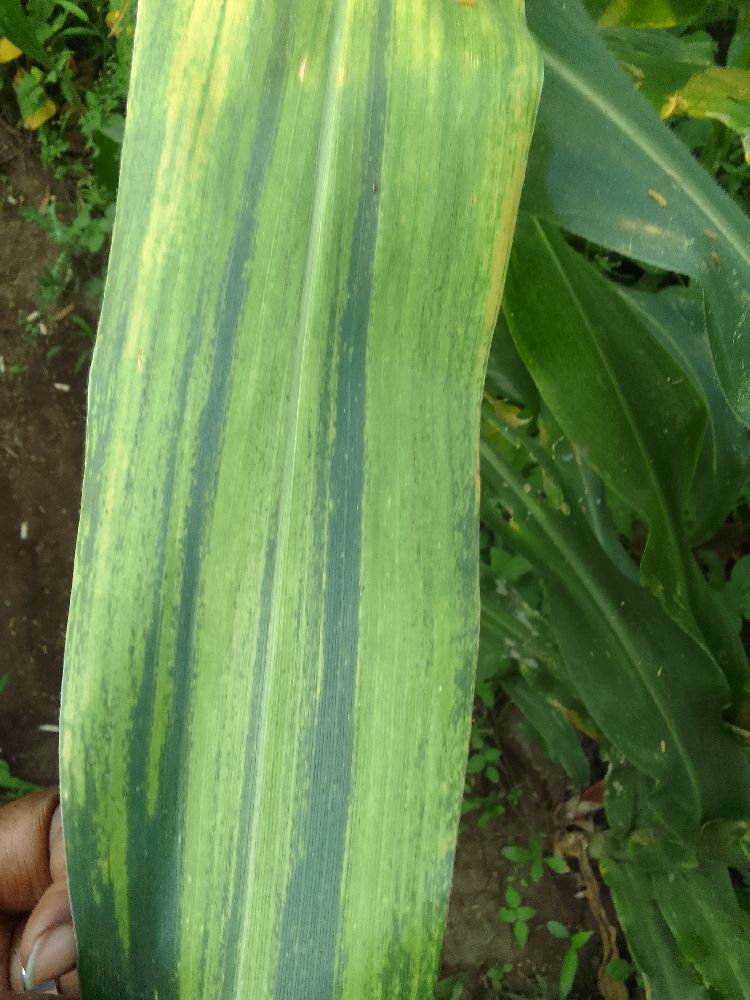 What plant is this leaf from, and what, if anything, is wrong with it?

maize, maize lethal necrosis
